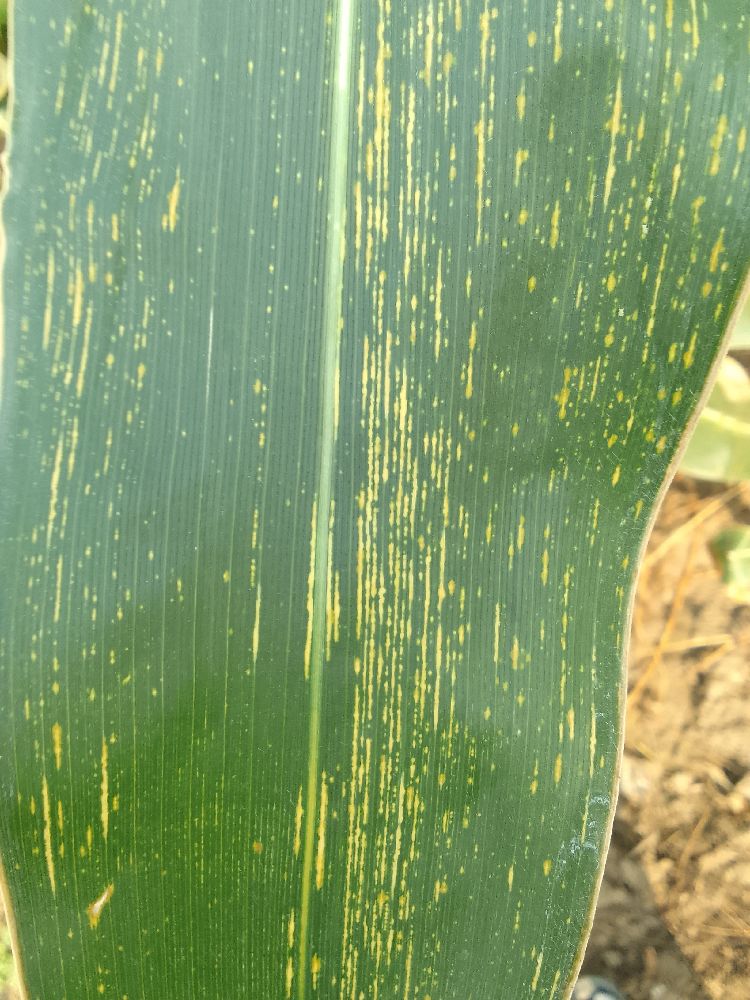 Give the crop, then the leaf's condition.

maize, maize streak virus
